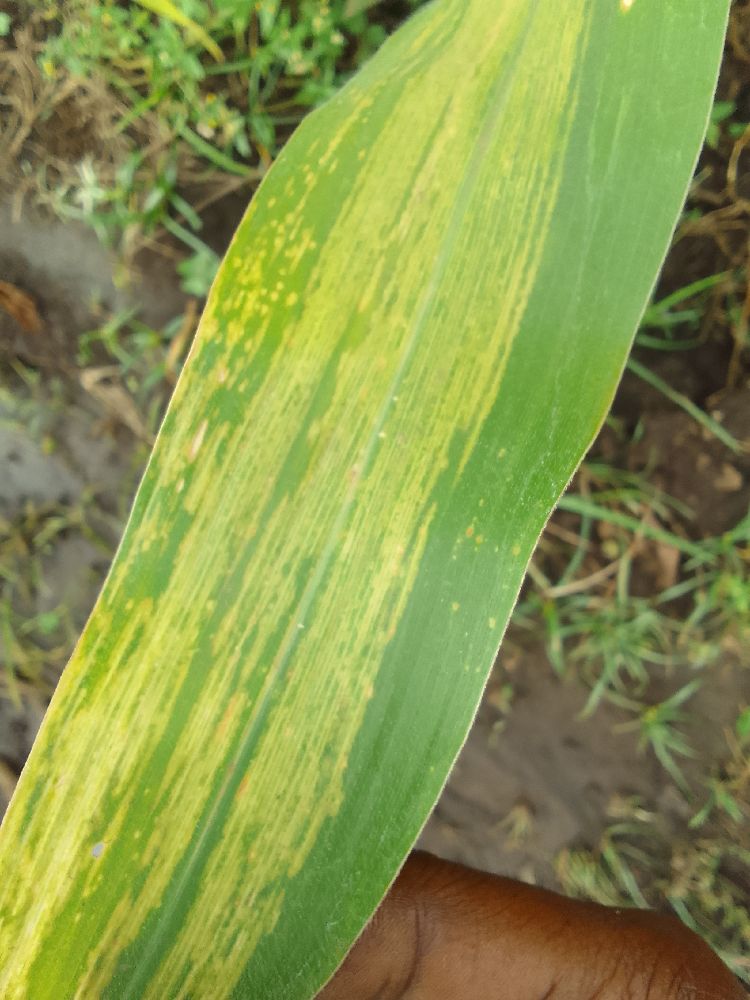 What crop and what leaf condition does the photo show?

maize, maize lethal necrosis
